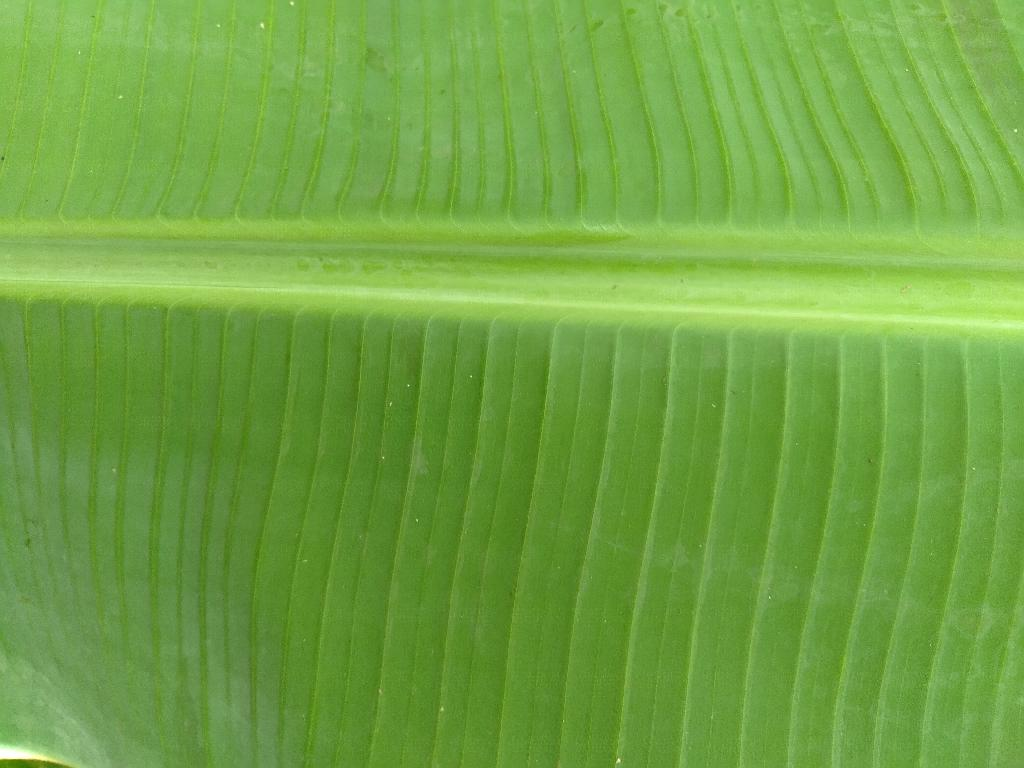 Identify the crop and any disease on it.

banana, healthy
